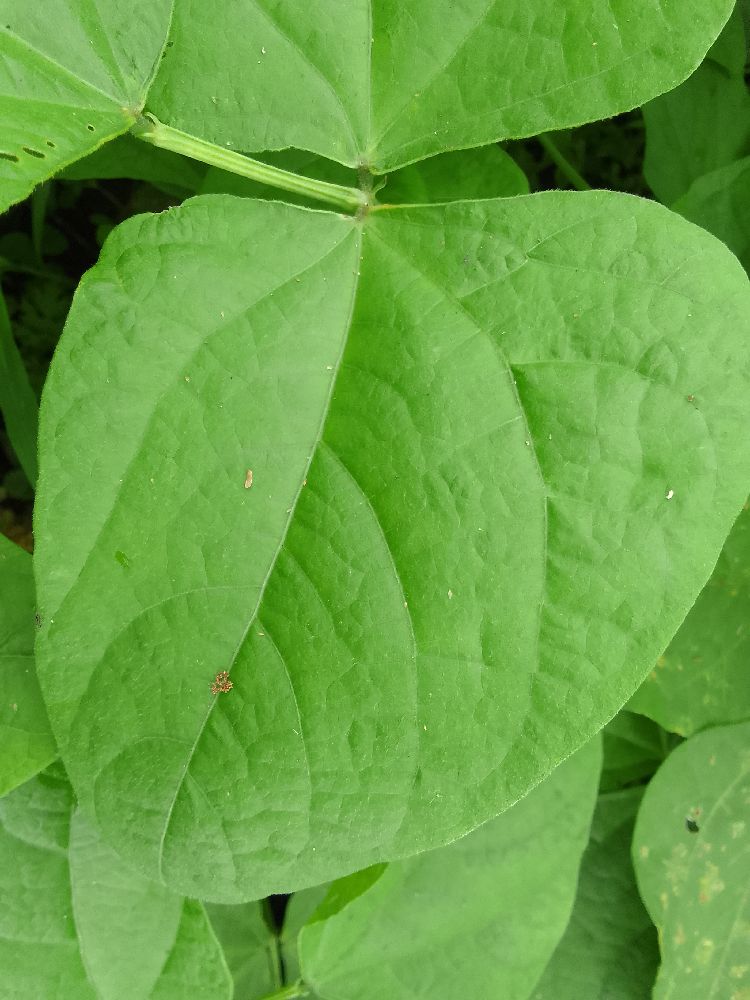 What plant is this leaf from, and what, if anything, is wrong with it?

common bean, healthy
